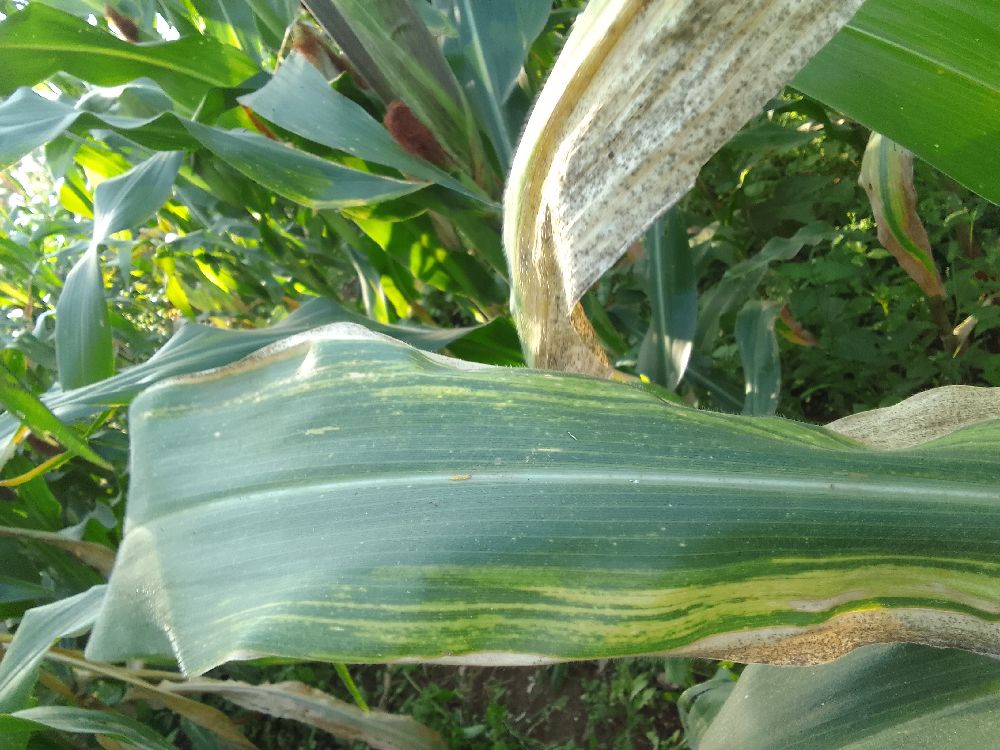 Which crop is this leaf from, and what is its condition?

maize, maize lethal necrosis
